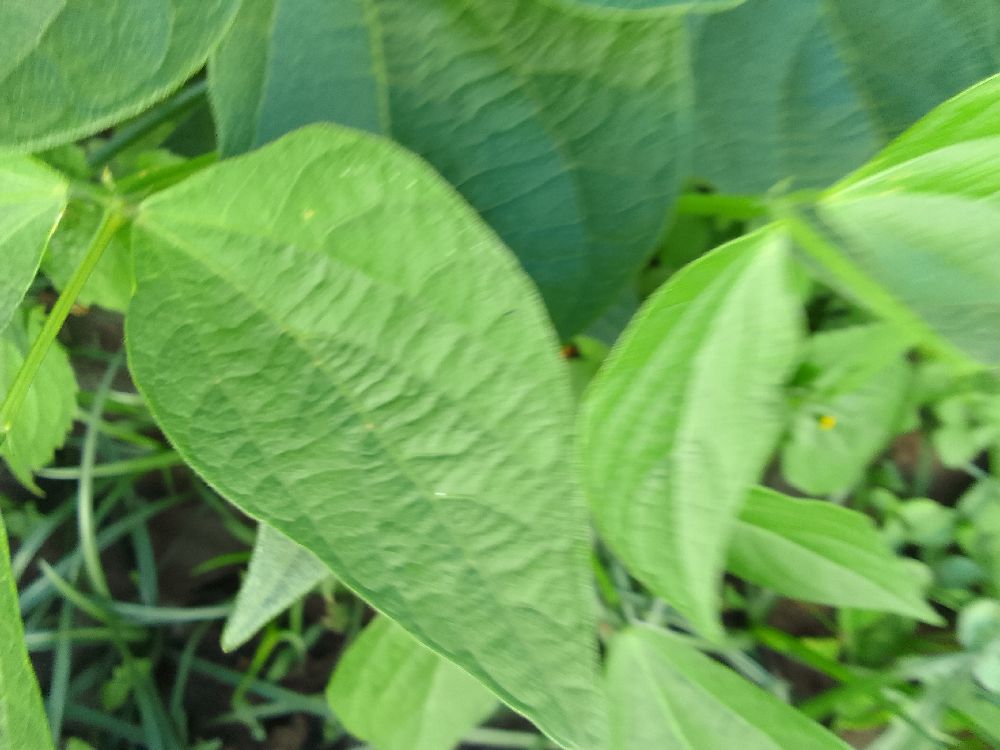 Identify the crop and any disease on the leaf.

common bean, healthy
